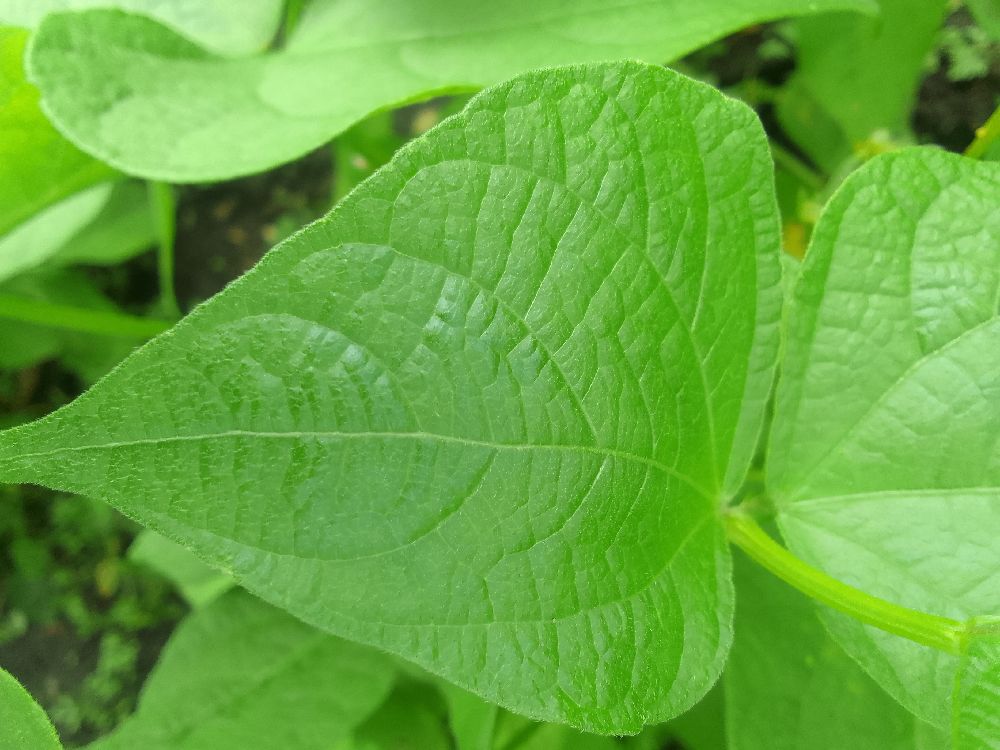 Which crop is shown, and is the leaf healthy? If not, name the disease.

common bean, healthy
